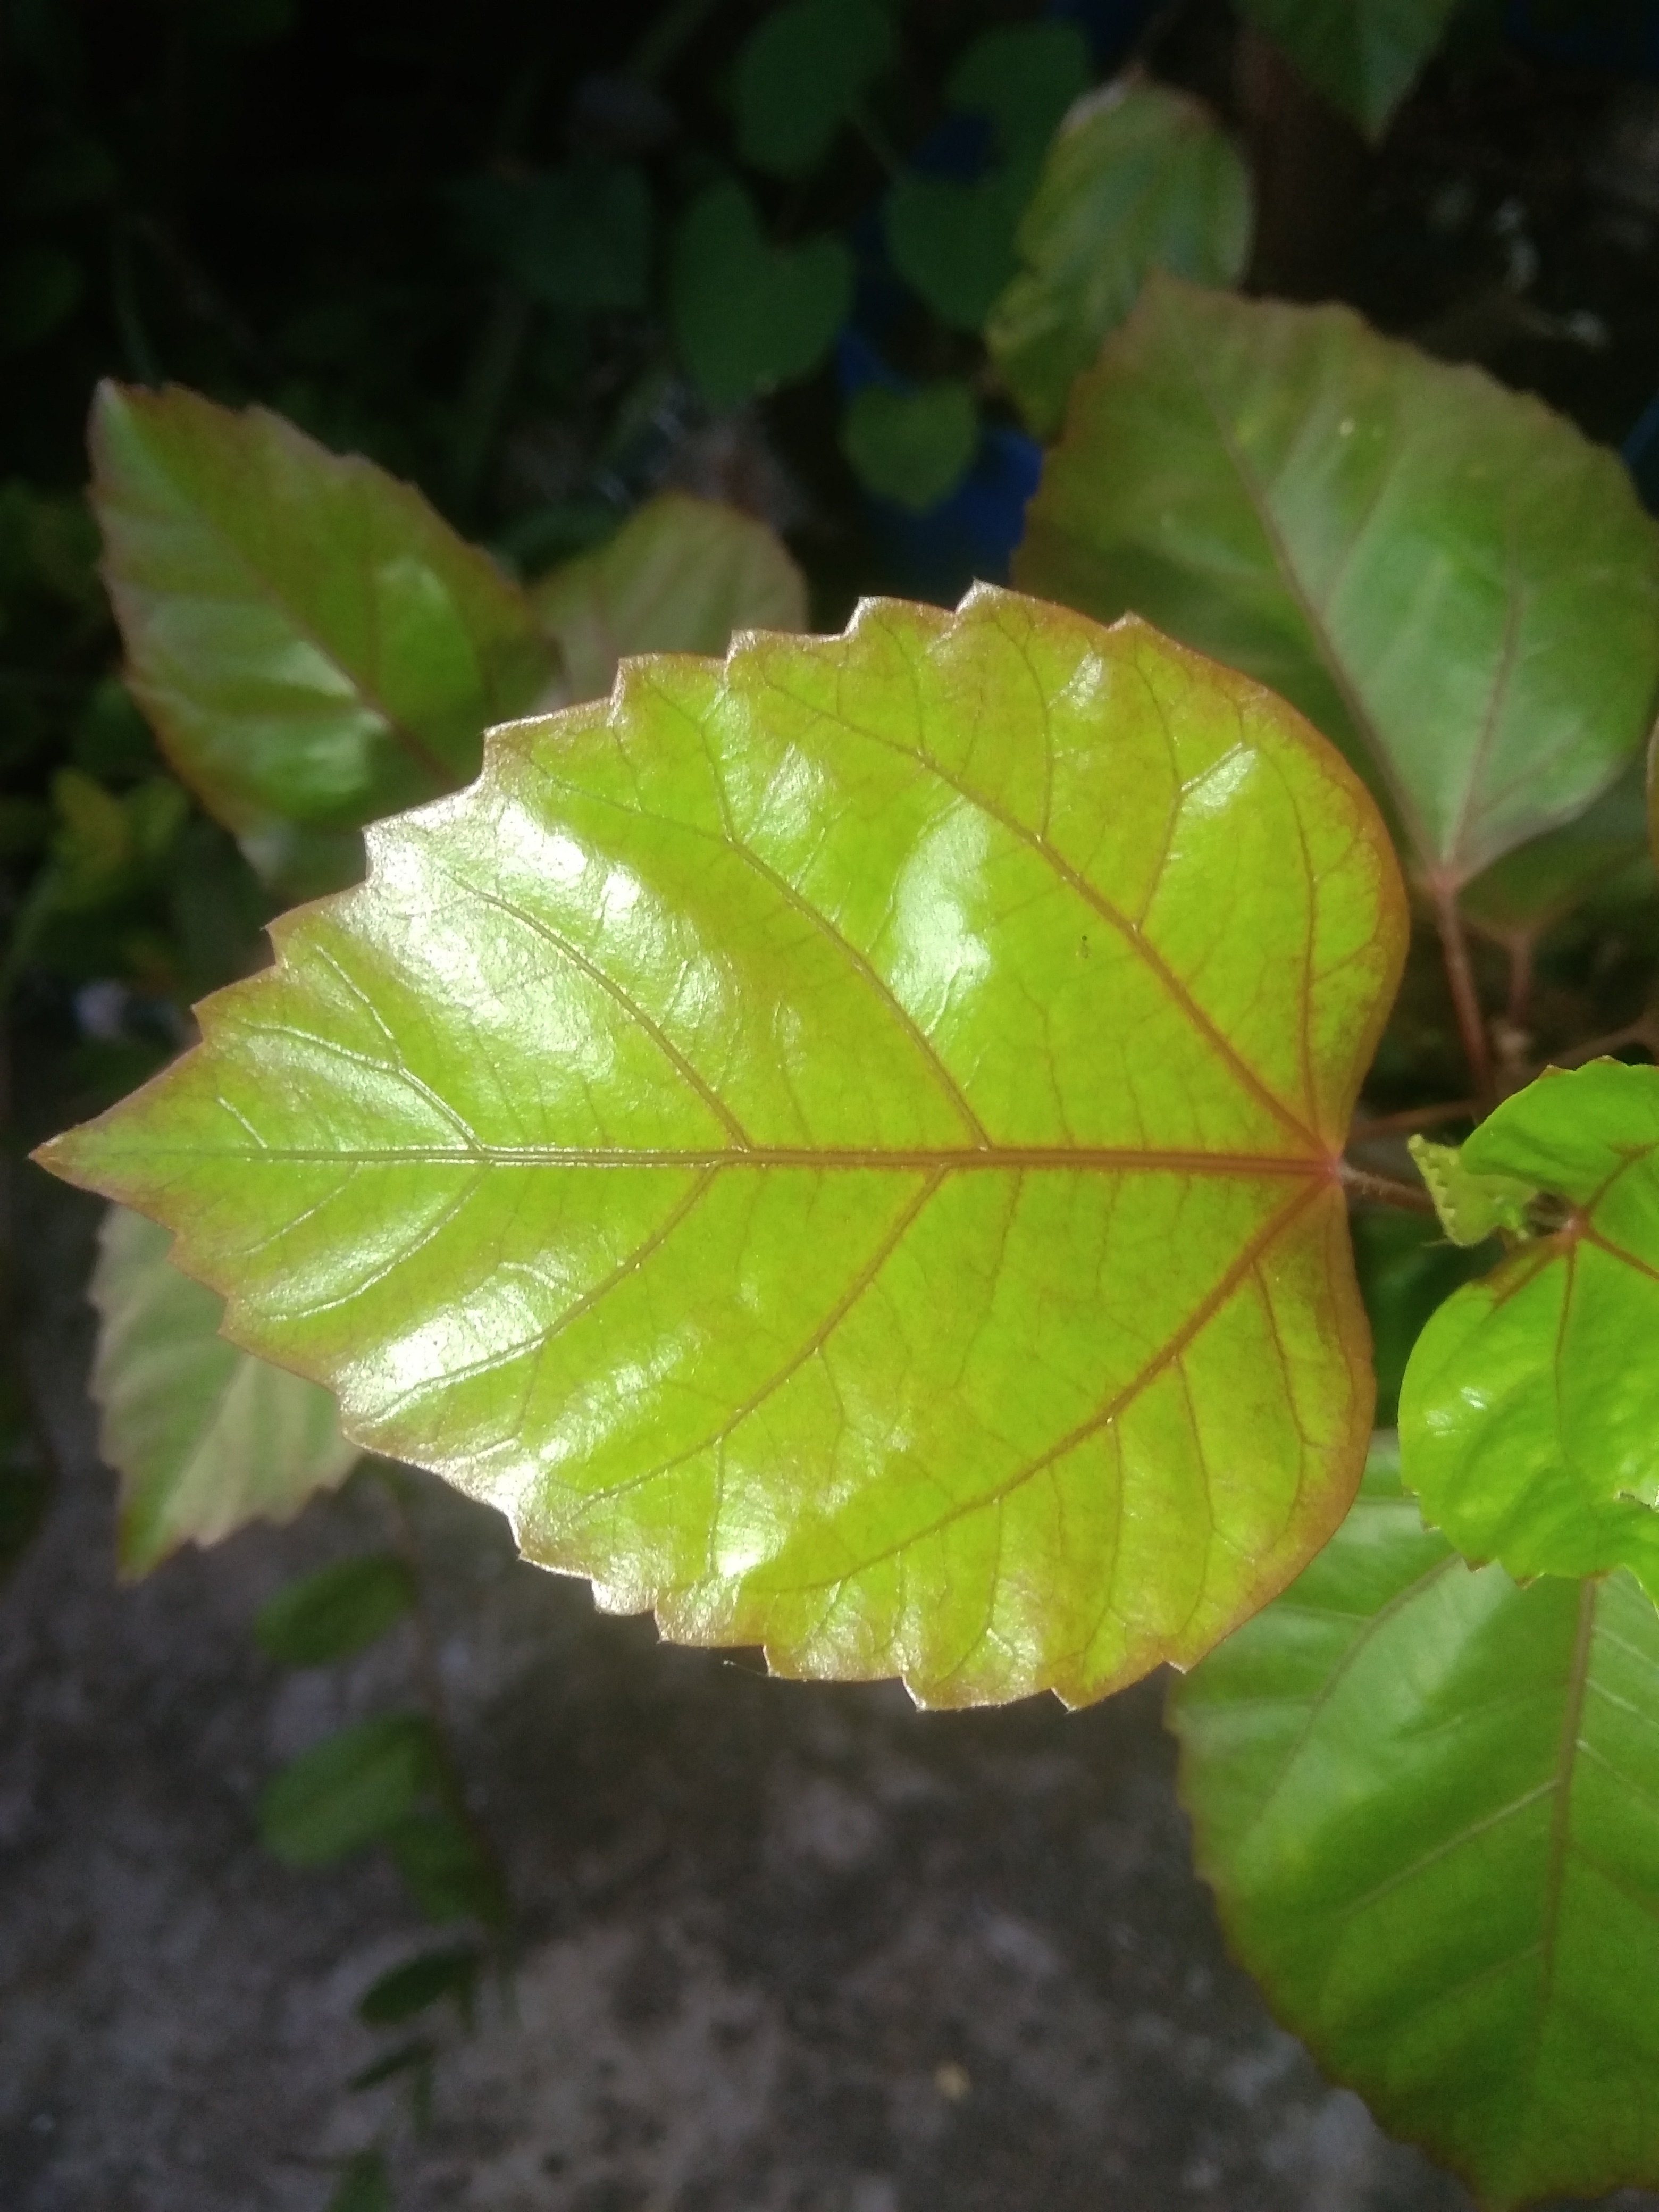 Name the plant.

hibiscus
